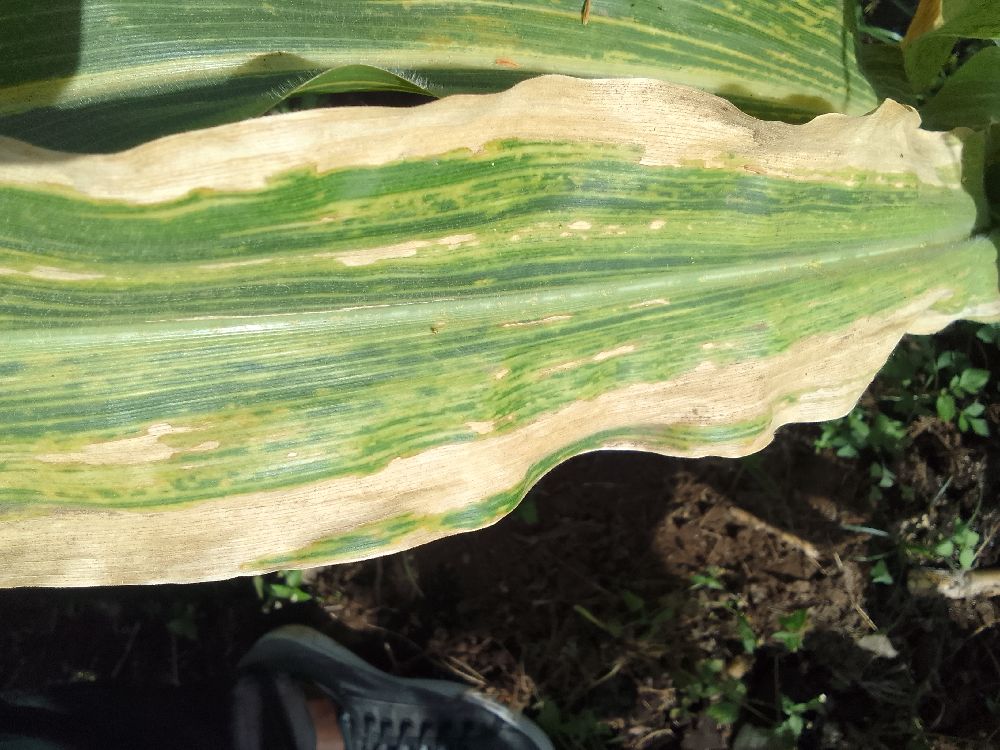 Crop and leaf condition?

maize, maize lethal necrosis
